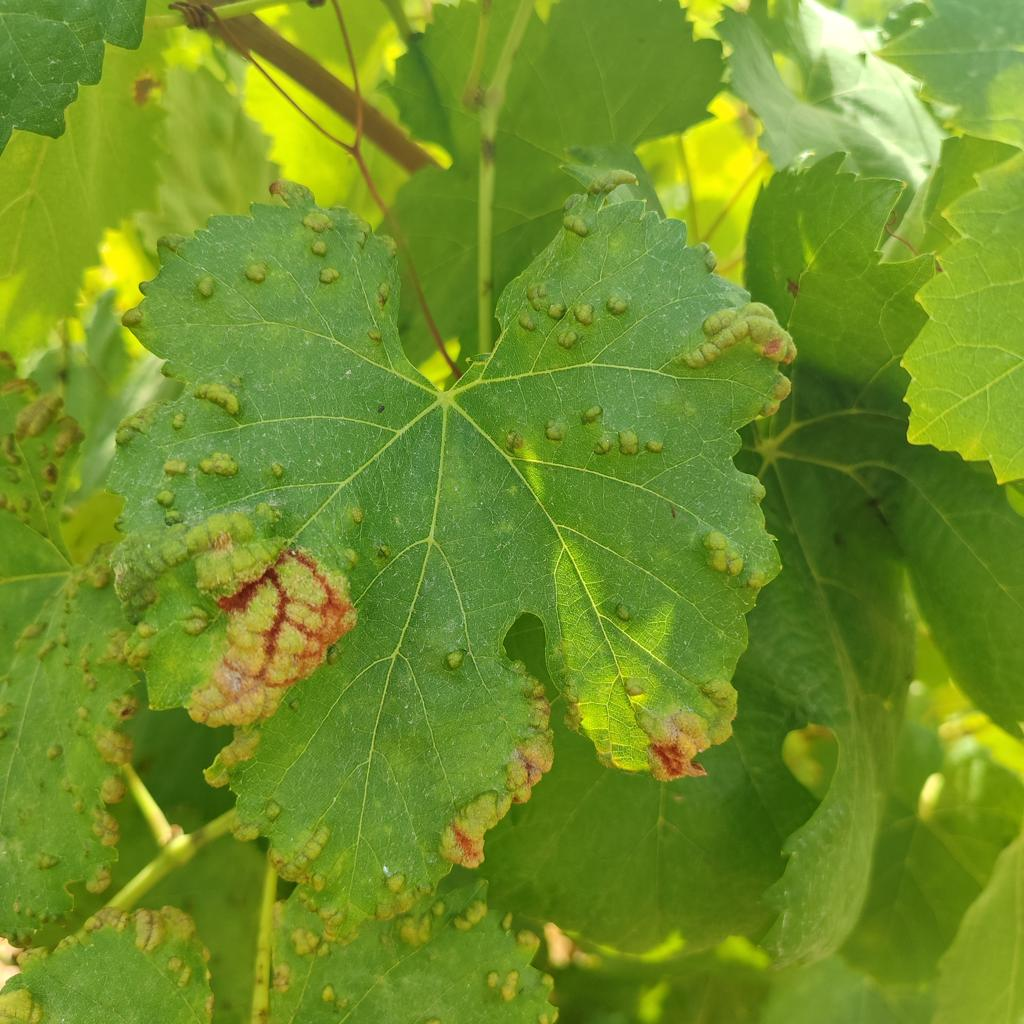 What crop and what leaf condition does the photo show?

grapevine, erineum mite
